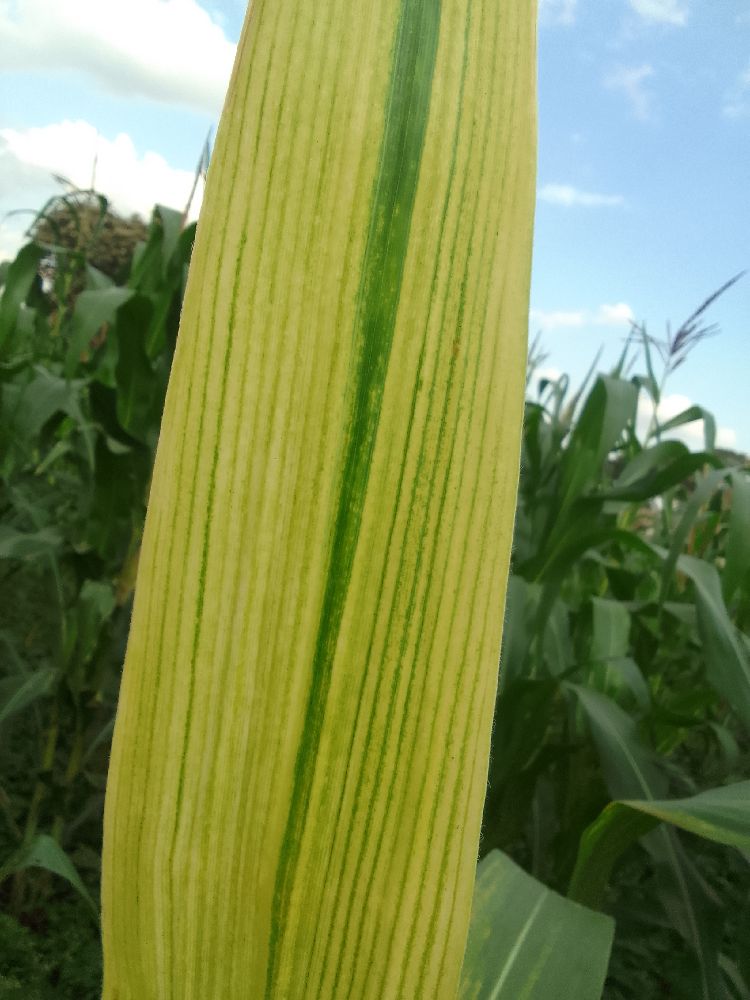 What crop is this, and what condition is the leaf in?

maize, maize lethal necrosis
